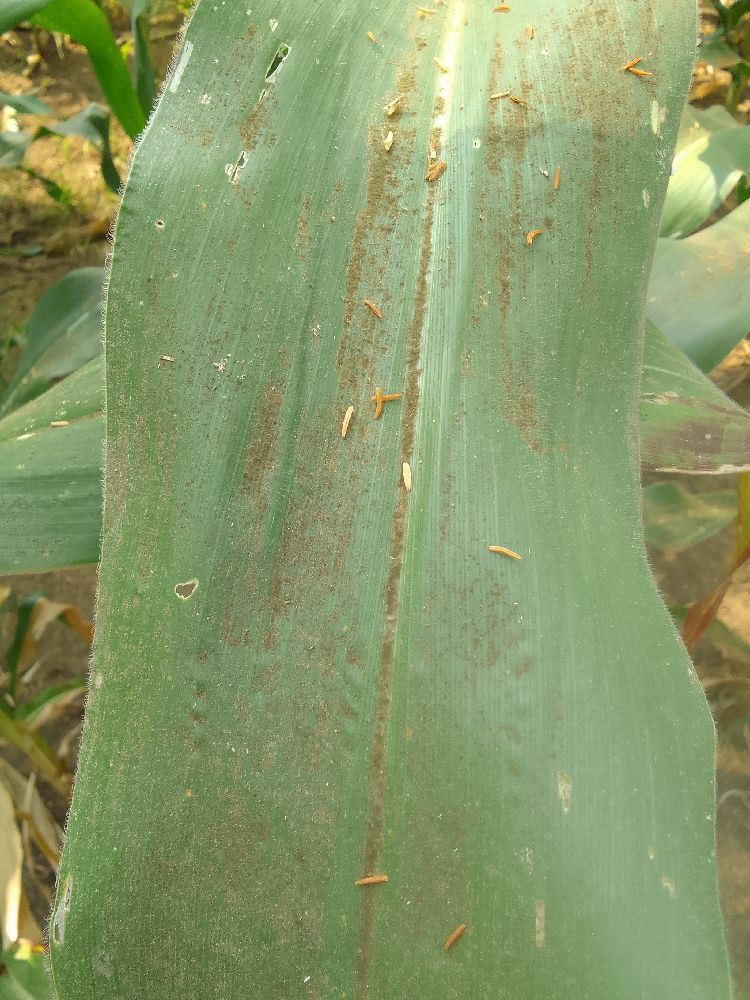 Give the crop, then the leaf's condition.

maize, healthy
